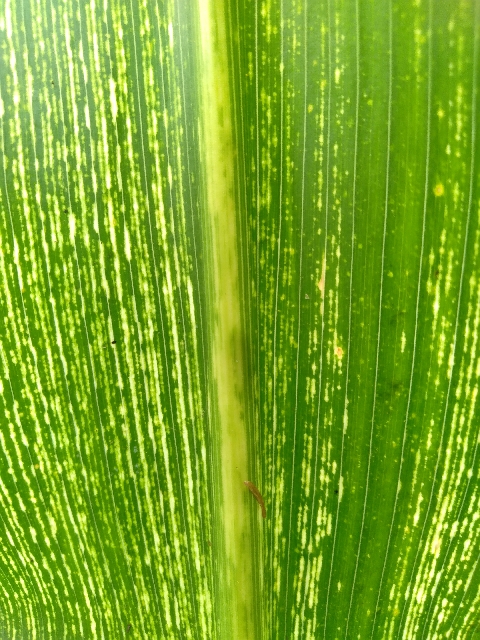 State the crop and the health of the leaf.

maize, maize streak virus
